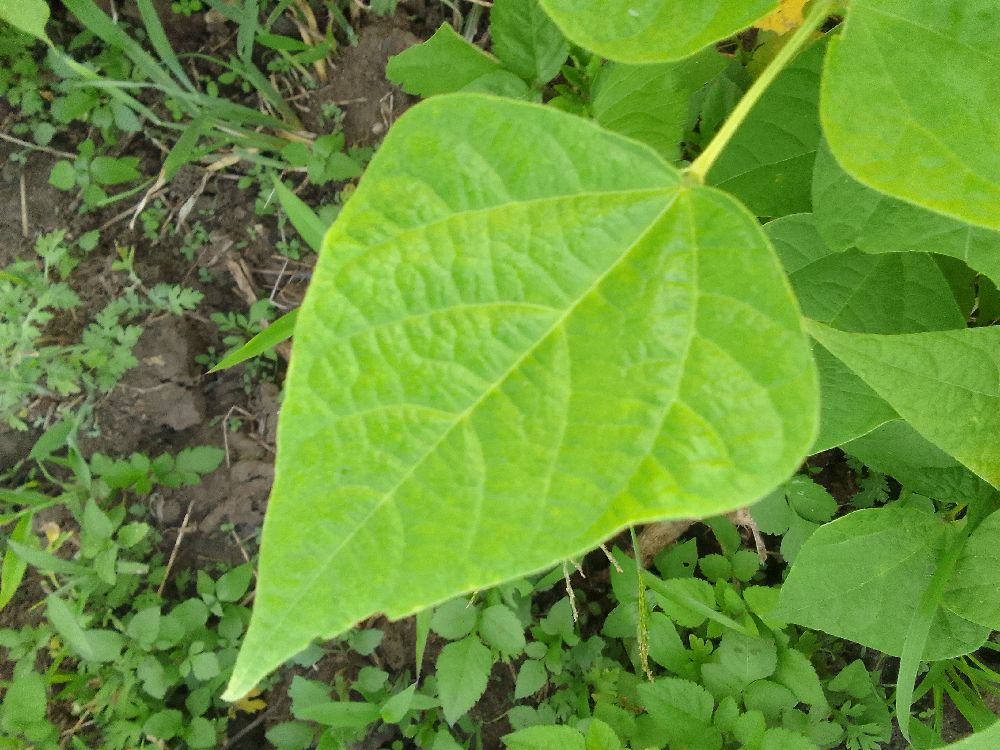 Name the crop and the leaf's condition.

common bean, healthy
